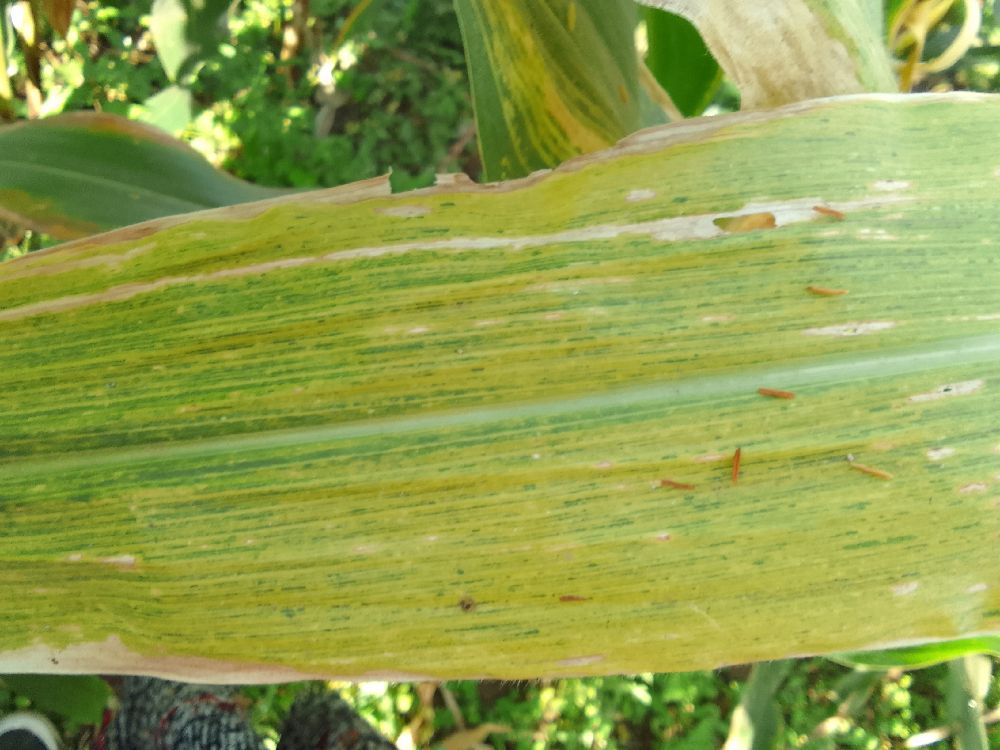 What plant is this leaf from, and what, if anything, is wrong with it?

maize, maize lethal necrosis
